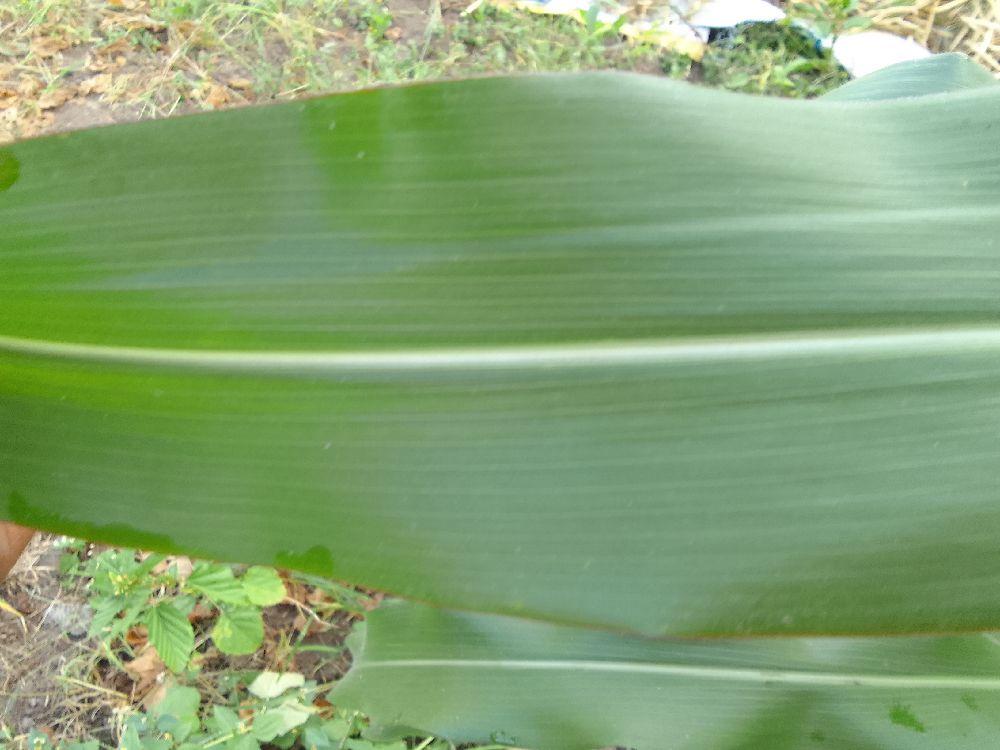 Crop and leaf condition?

maize, healthy
